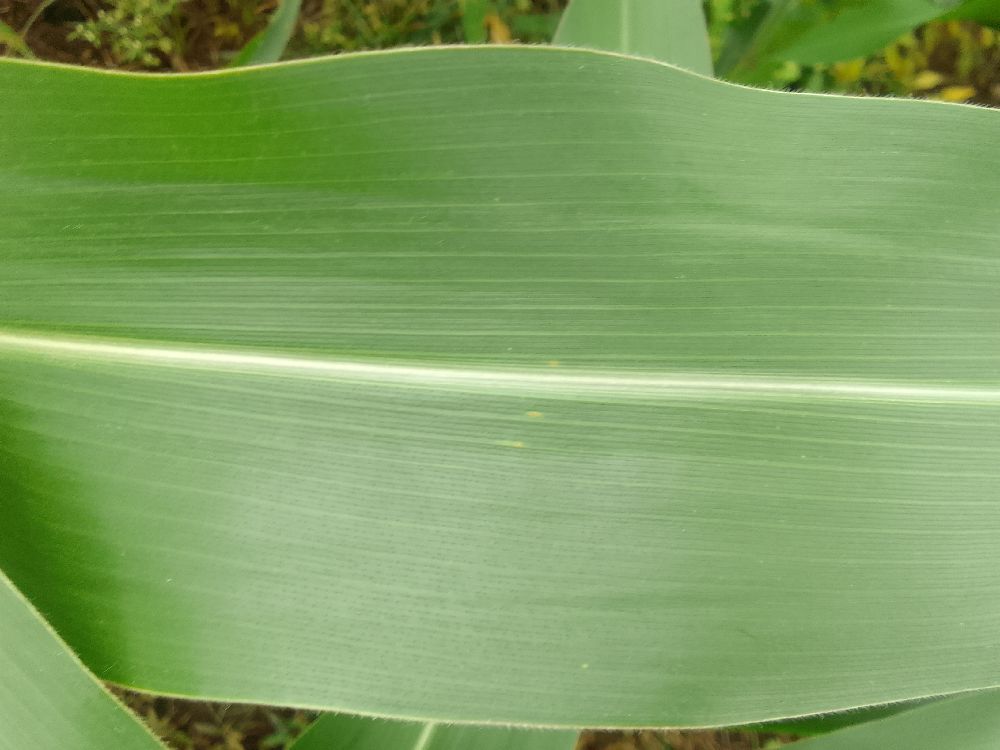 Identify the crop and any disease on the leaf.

maize, healthy
